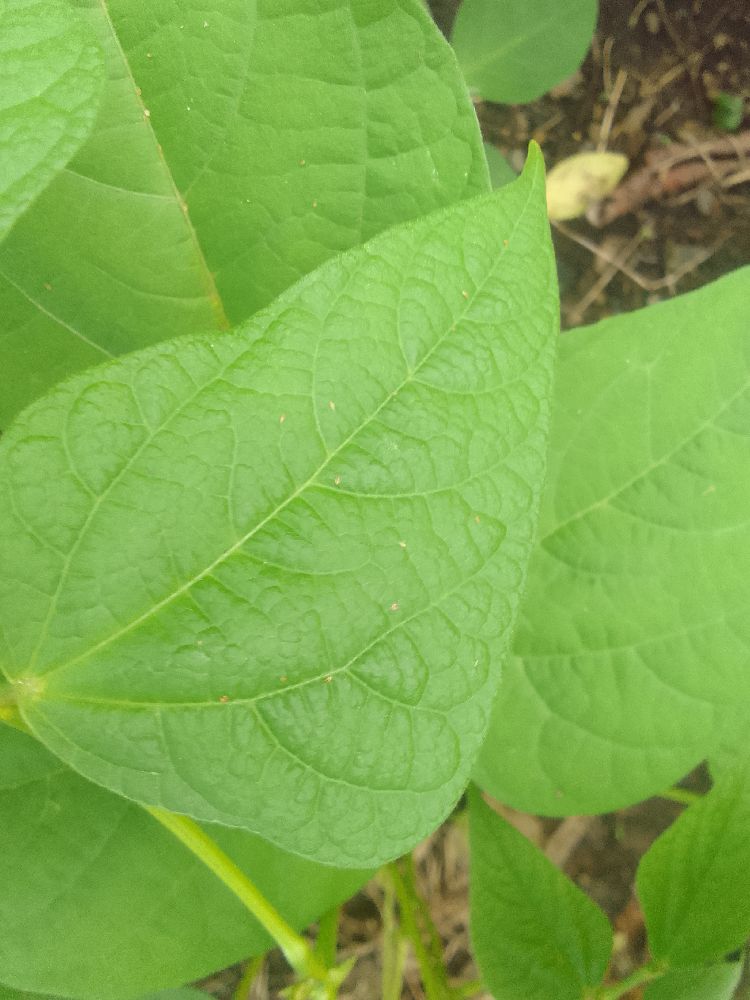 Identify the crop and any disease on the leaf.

common bean, healthy
